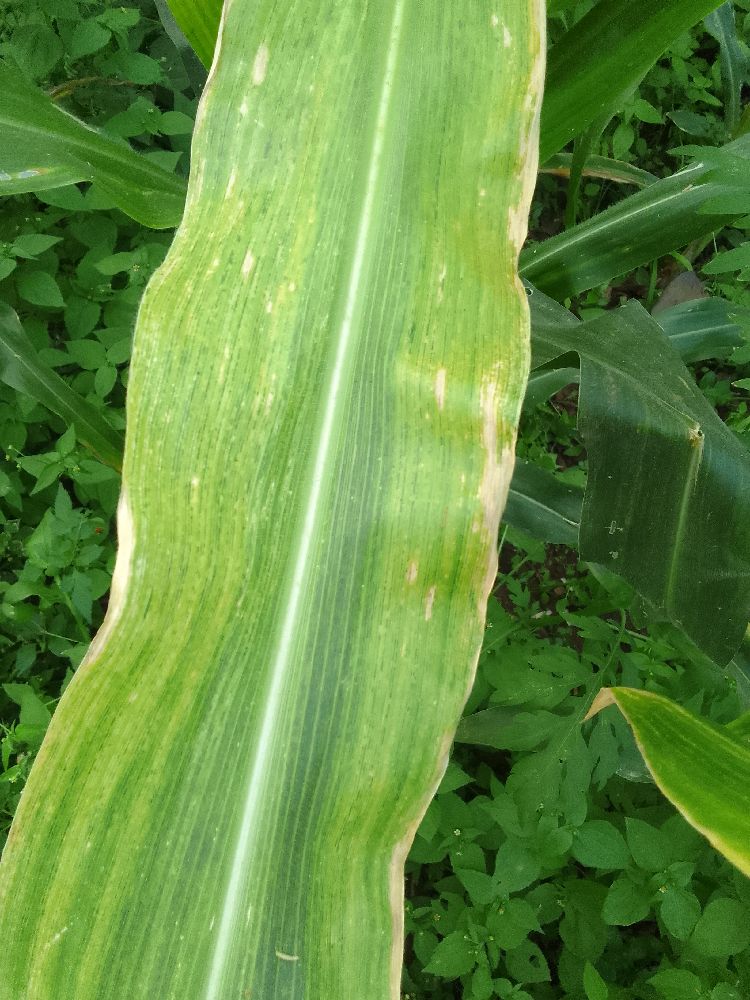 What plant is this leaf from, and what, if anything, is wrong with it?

maize, maize lethal necrosis
